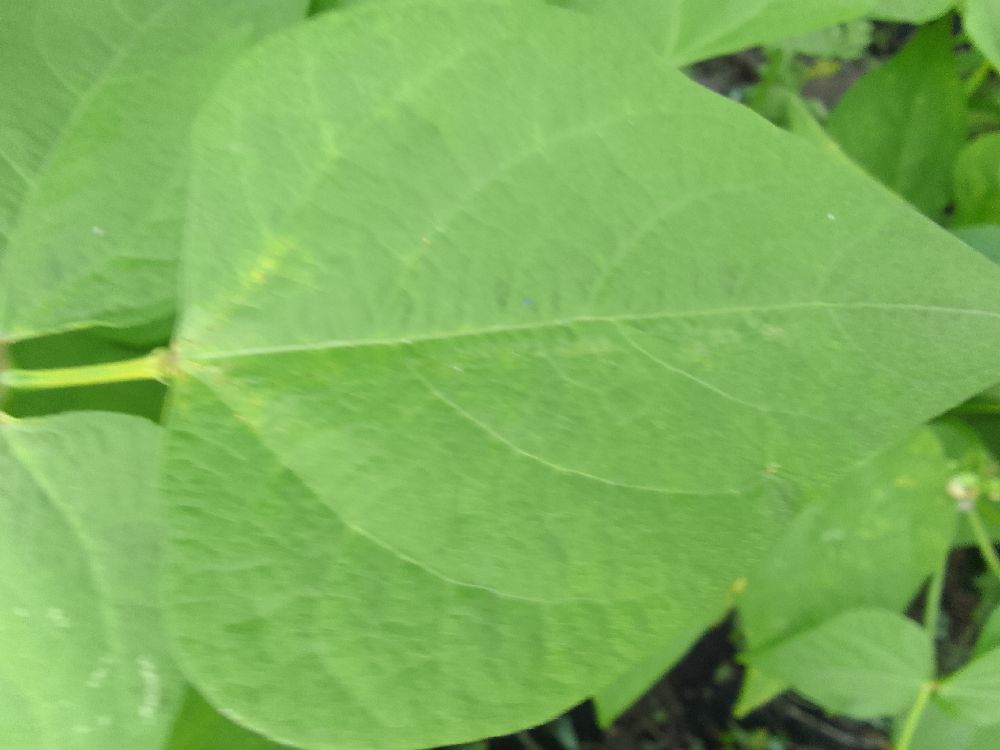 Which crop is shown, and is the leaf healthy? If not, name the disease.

common bean, healthy
